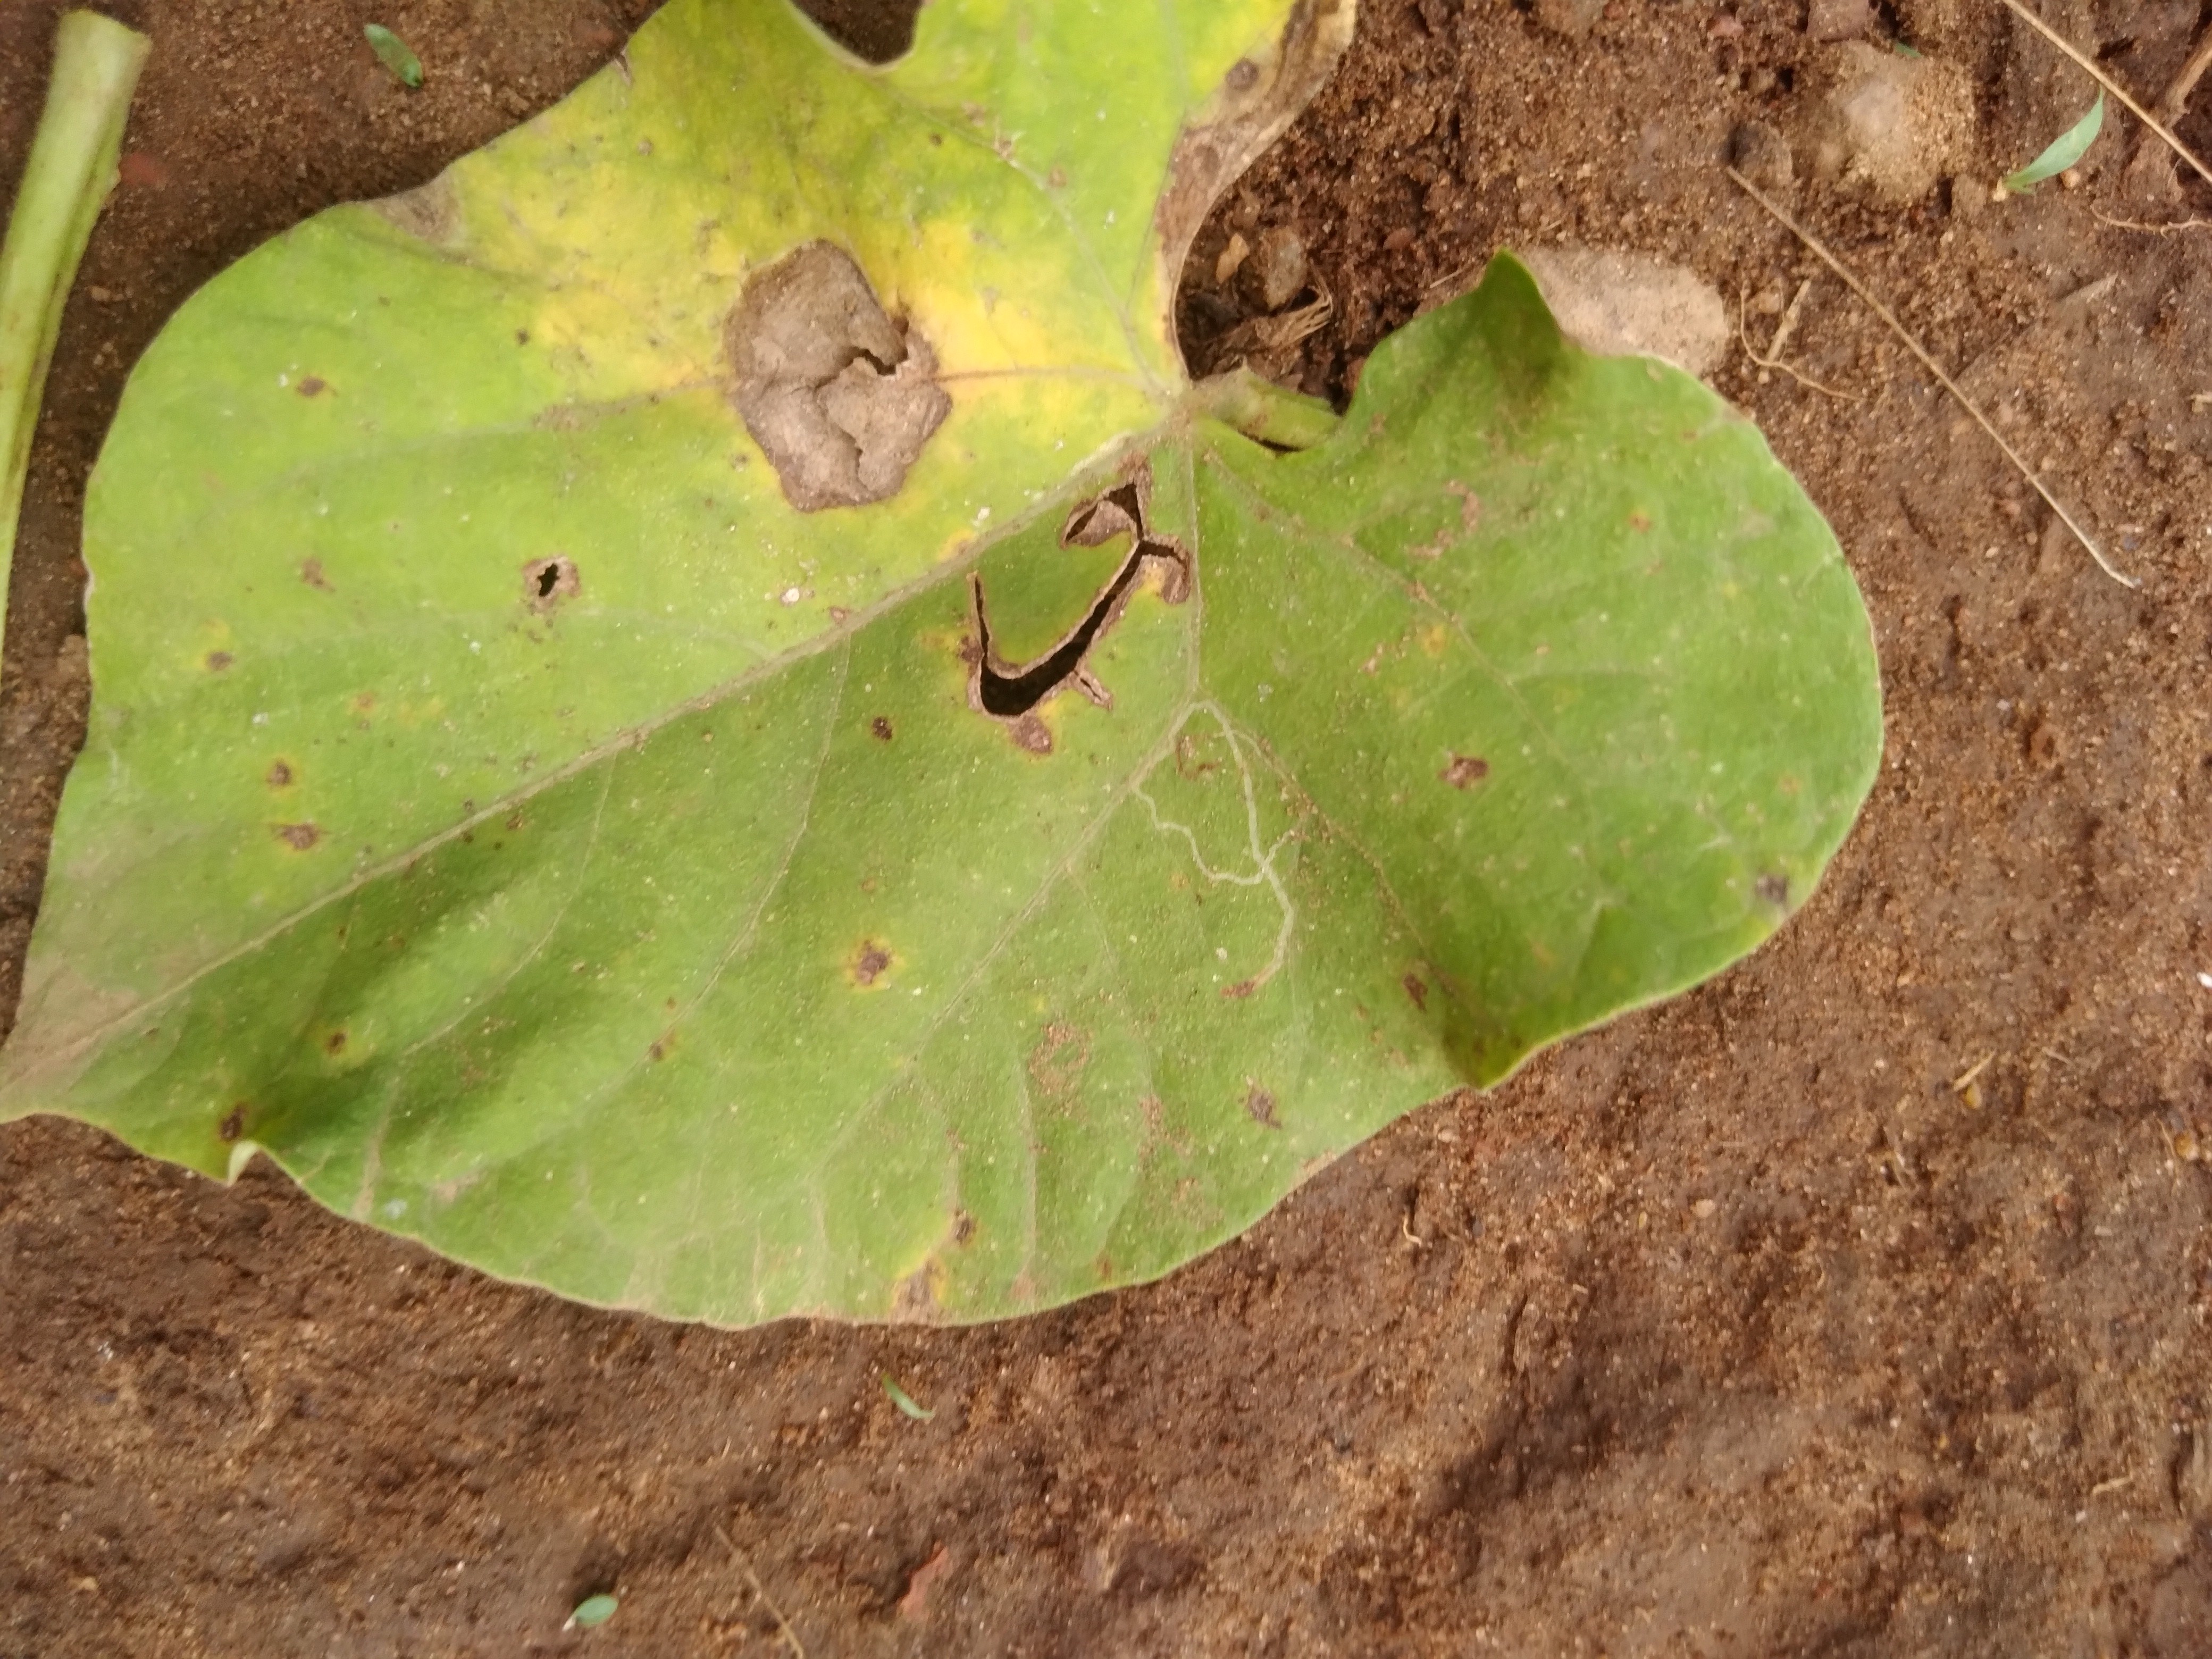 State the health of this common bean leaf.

rust
